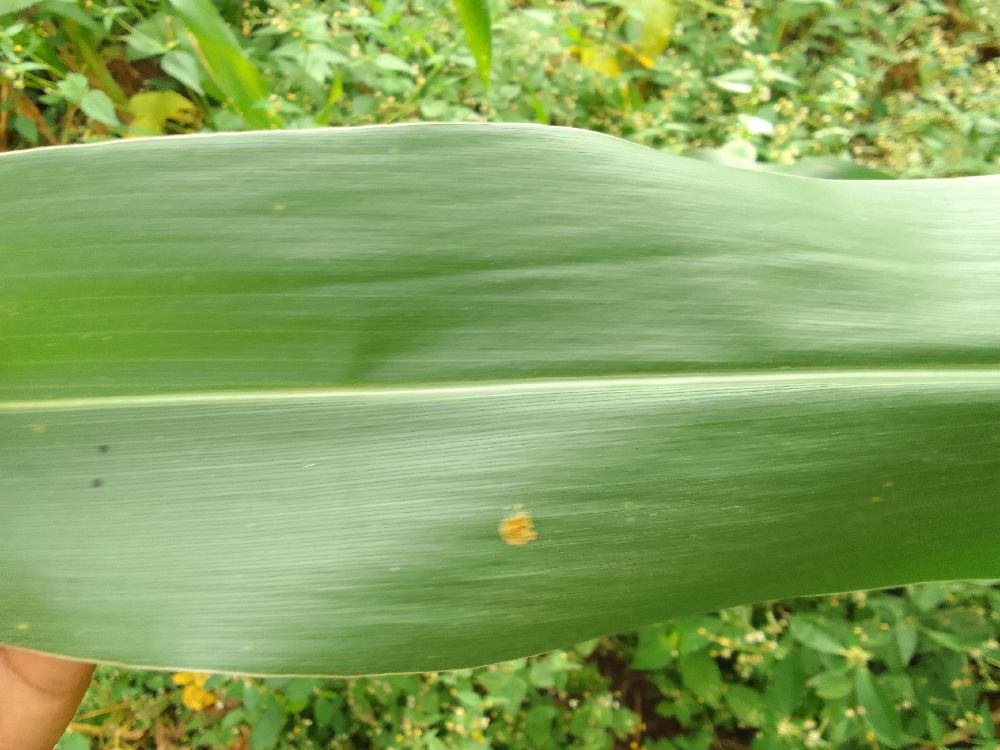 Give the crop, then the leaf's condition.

maize, healthy
